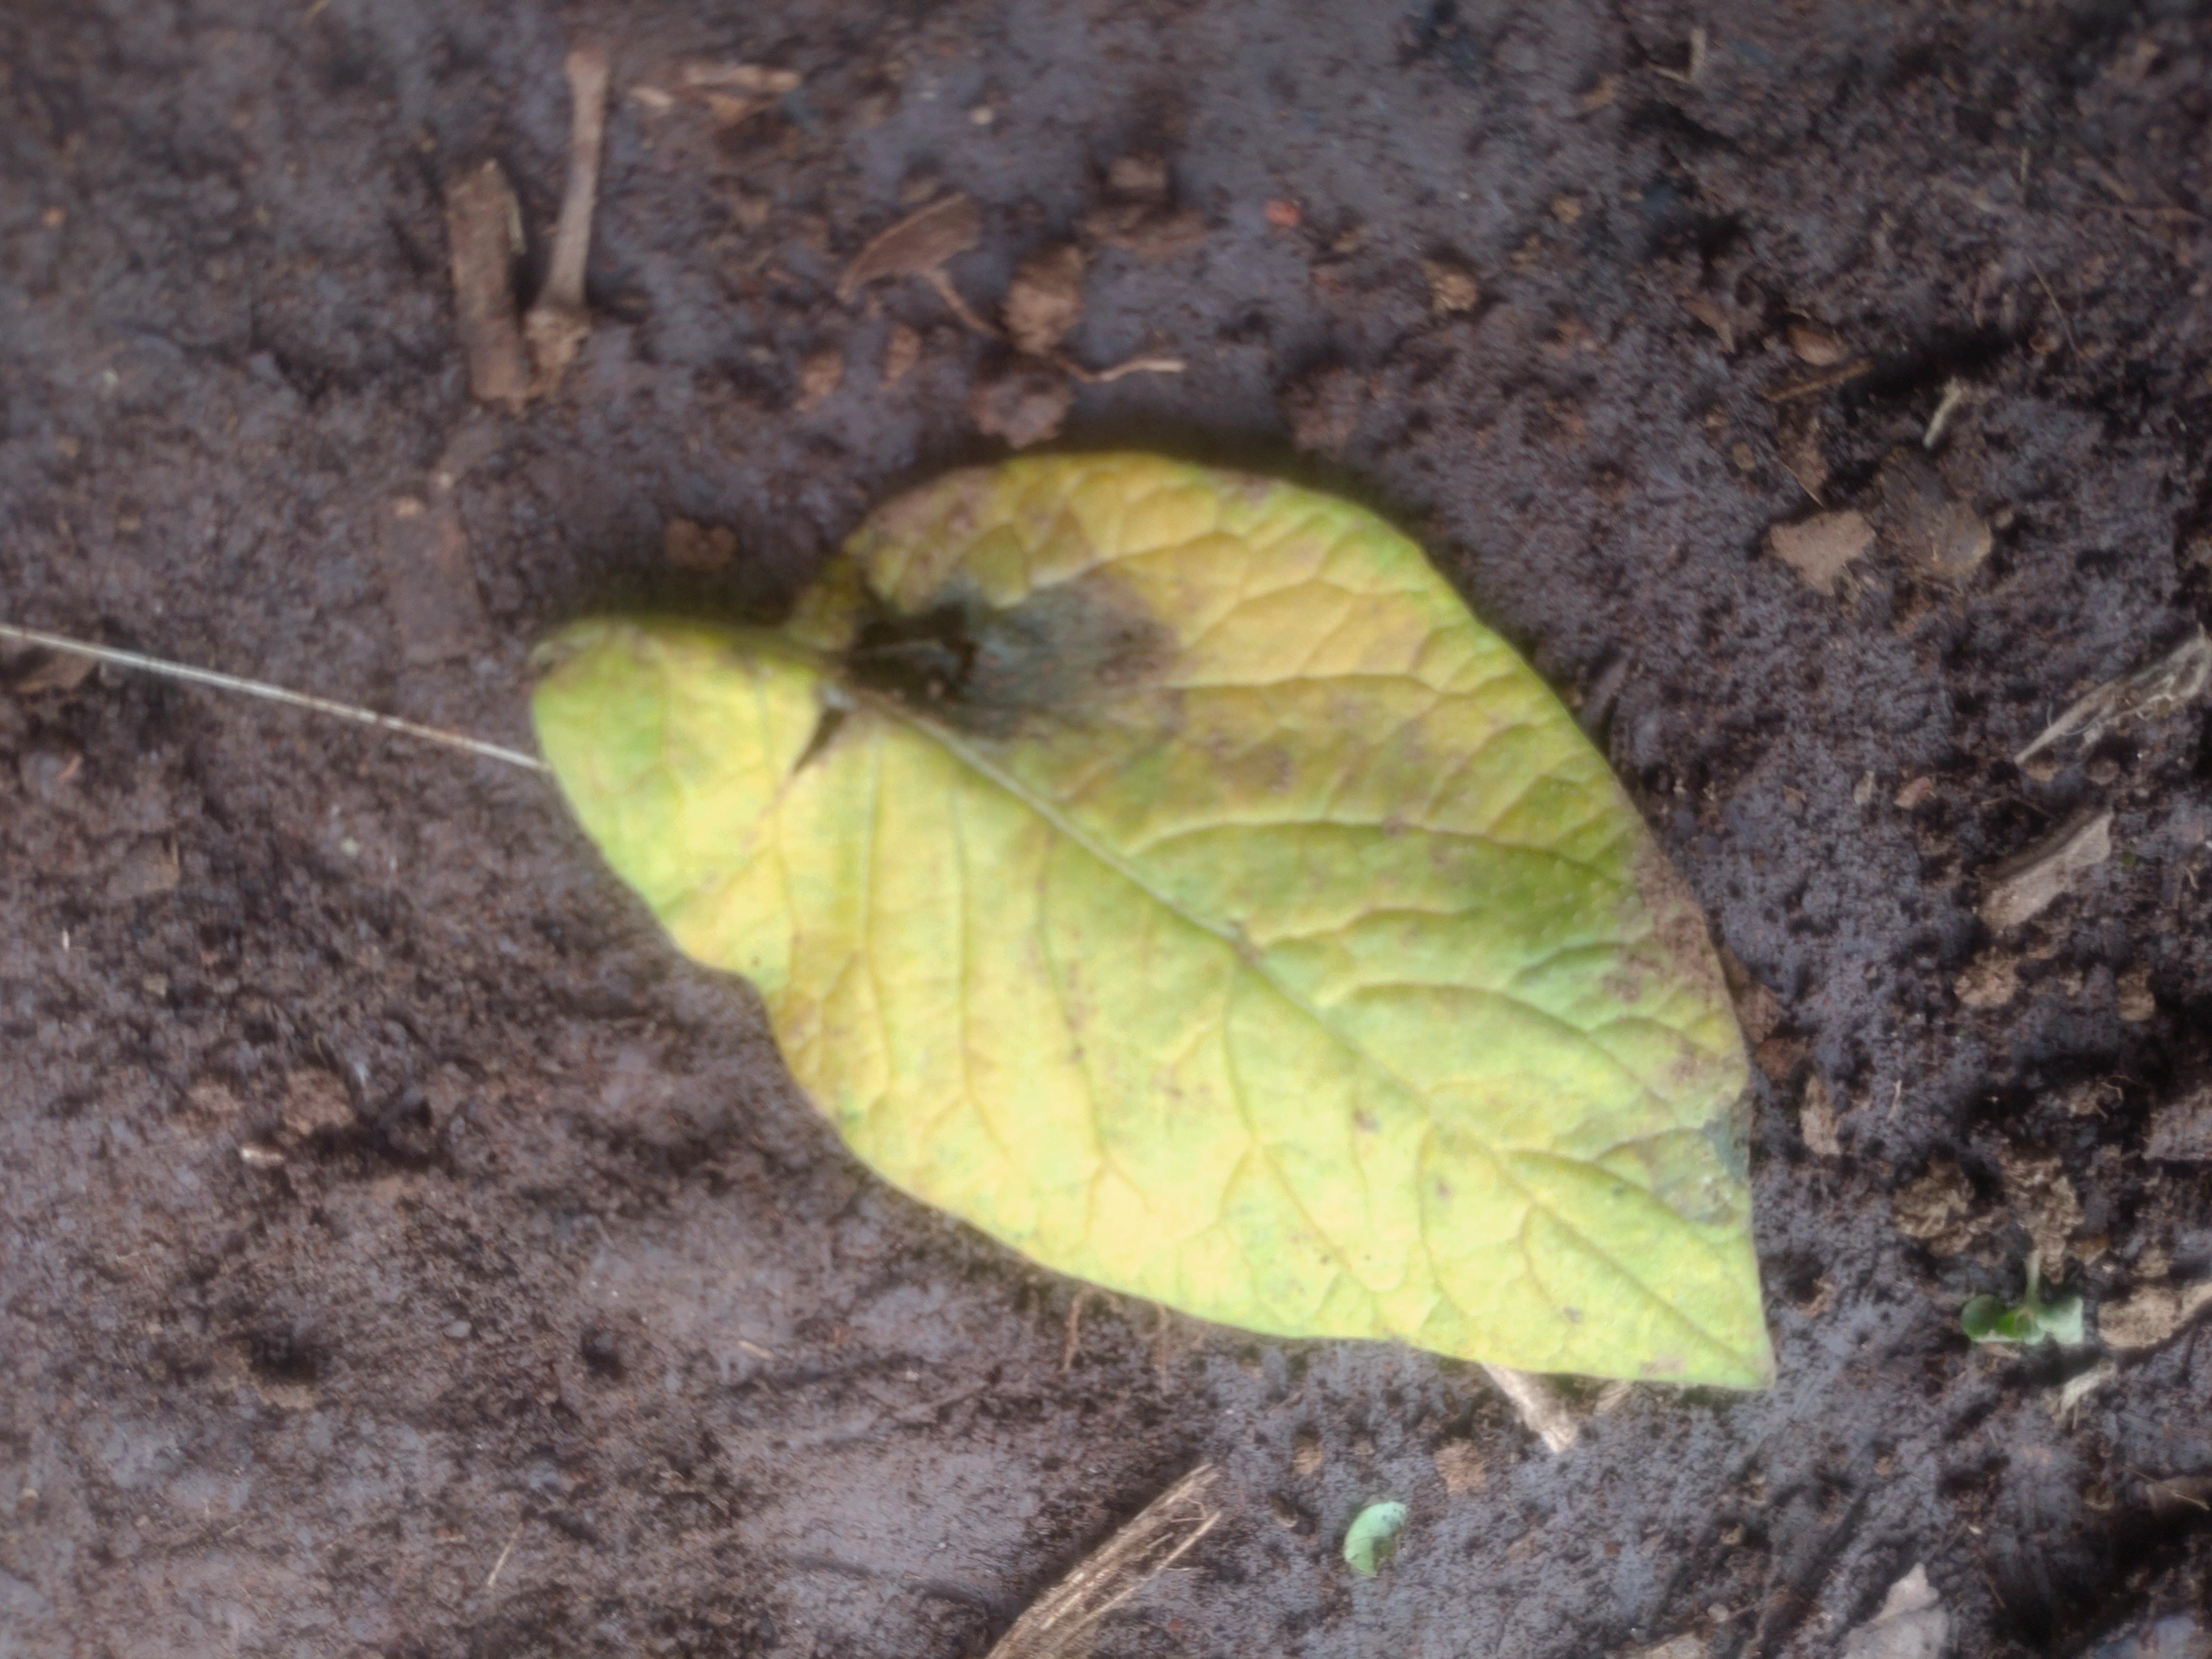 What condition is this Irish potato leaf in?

late blight
